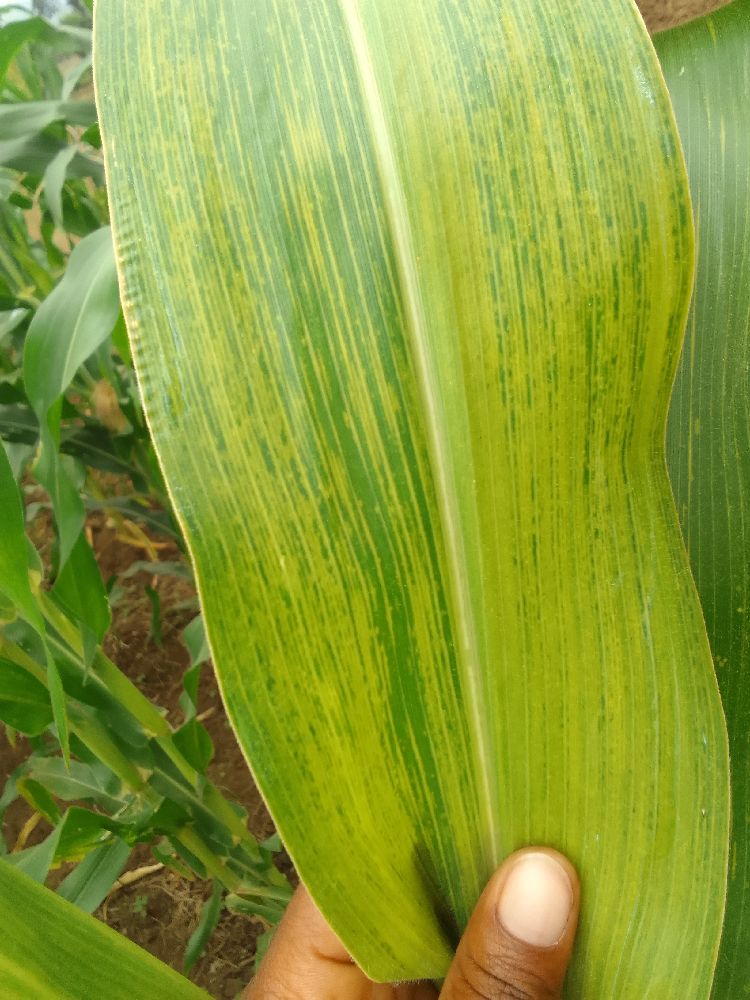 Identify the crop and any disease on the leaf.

maize, maize lethal necrosis
